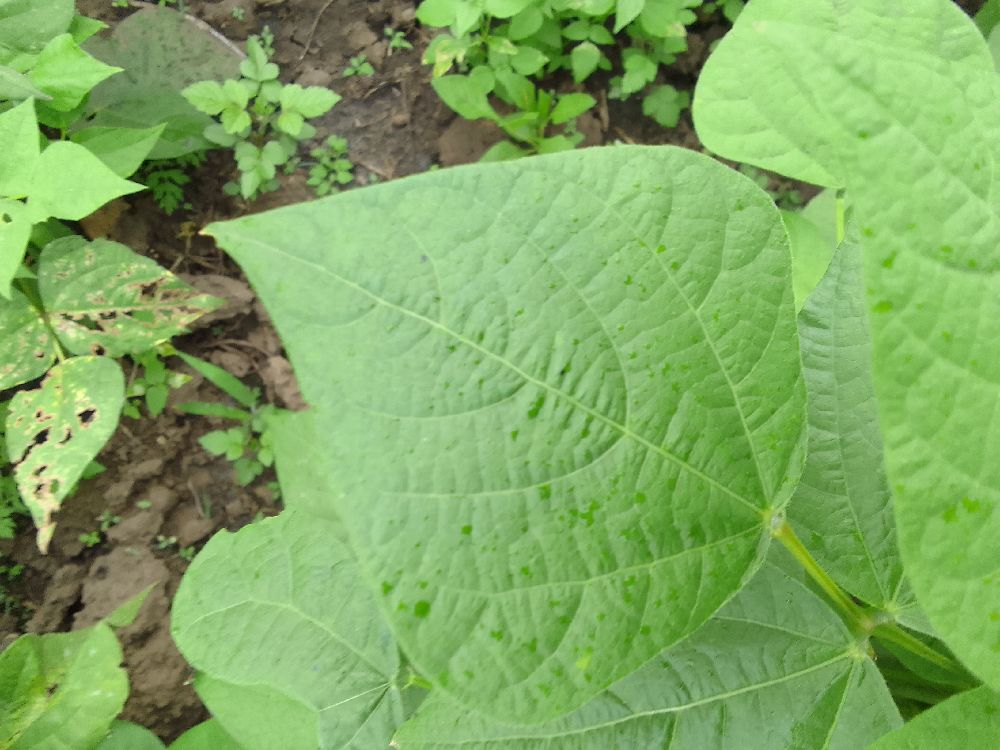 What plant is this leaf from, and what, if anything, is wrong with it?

common bean, healthy
